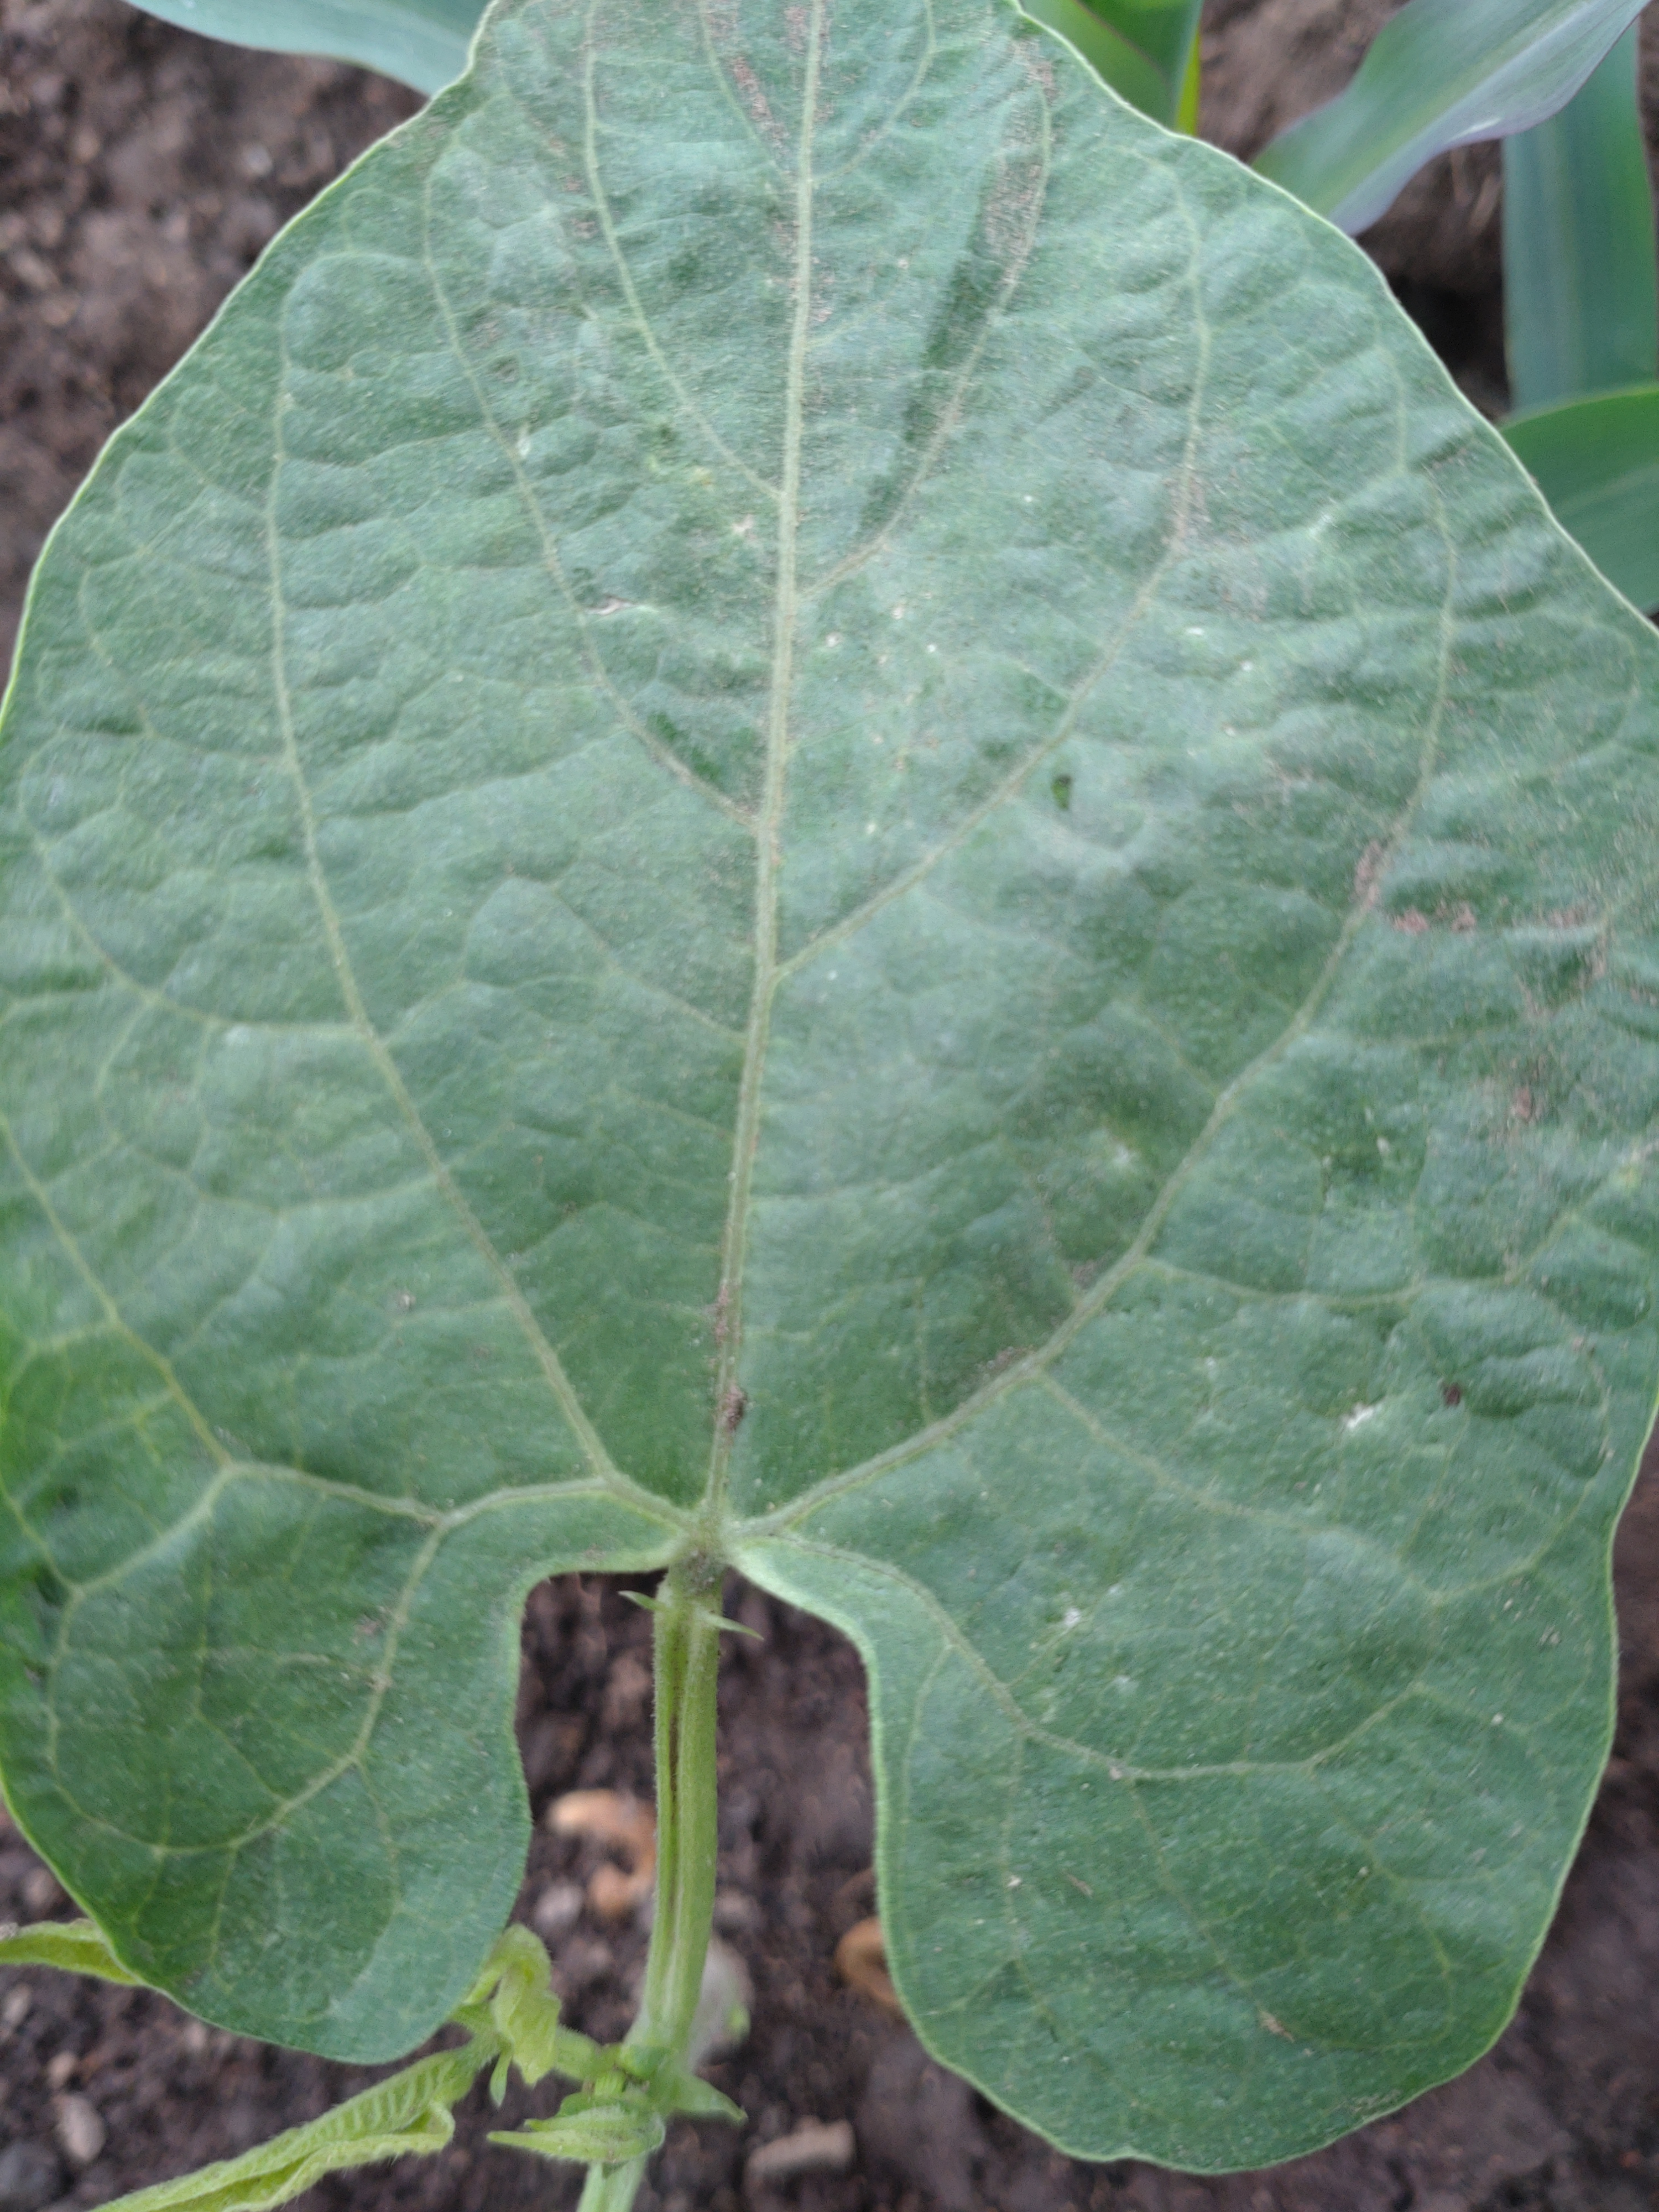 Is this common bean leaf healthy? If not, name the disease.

healthy
